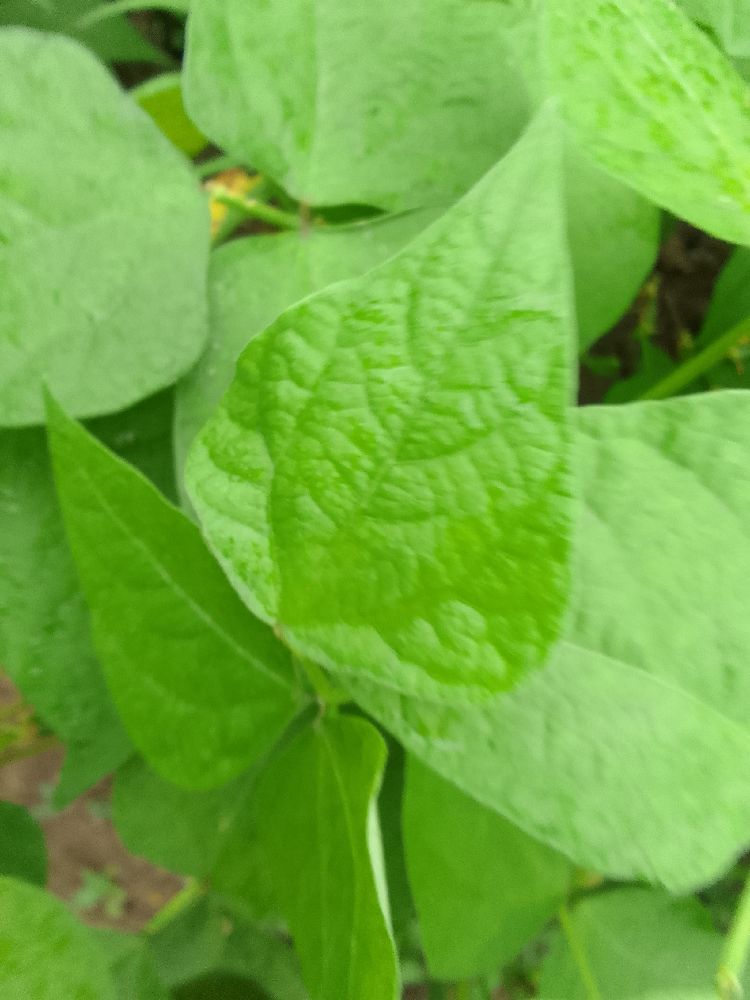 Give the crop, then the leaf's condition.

common bean, healthy
